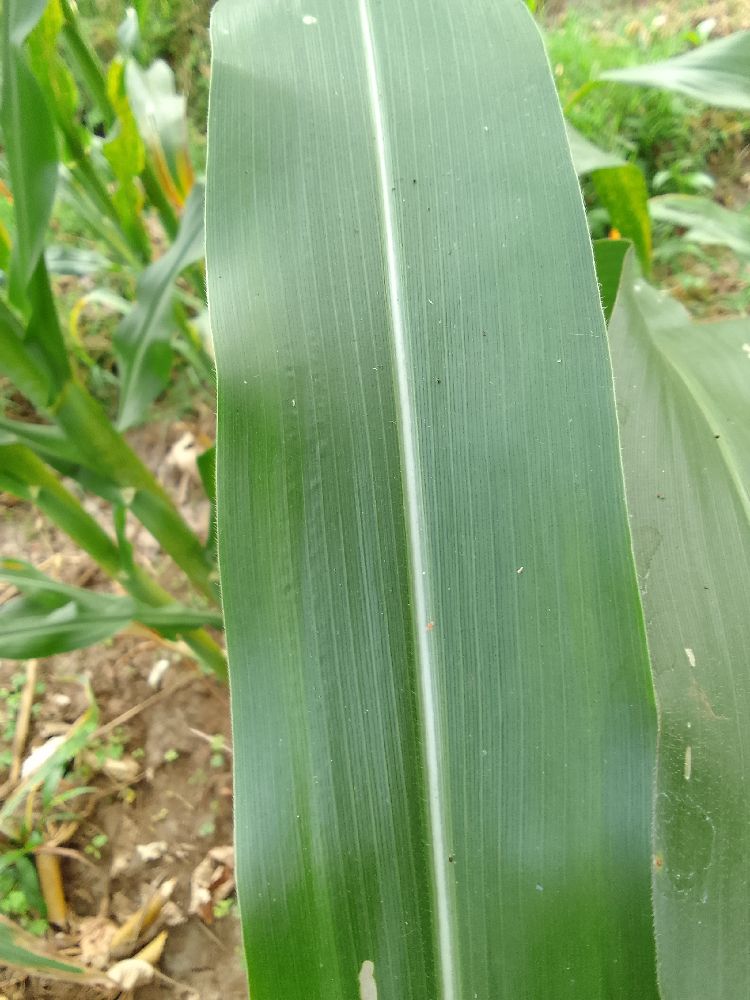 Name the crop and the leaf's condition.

maize, healthy
